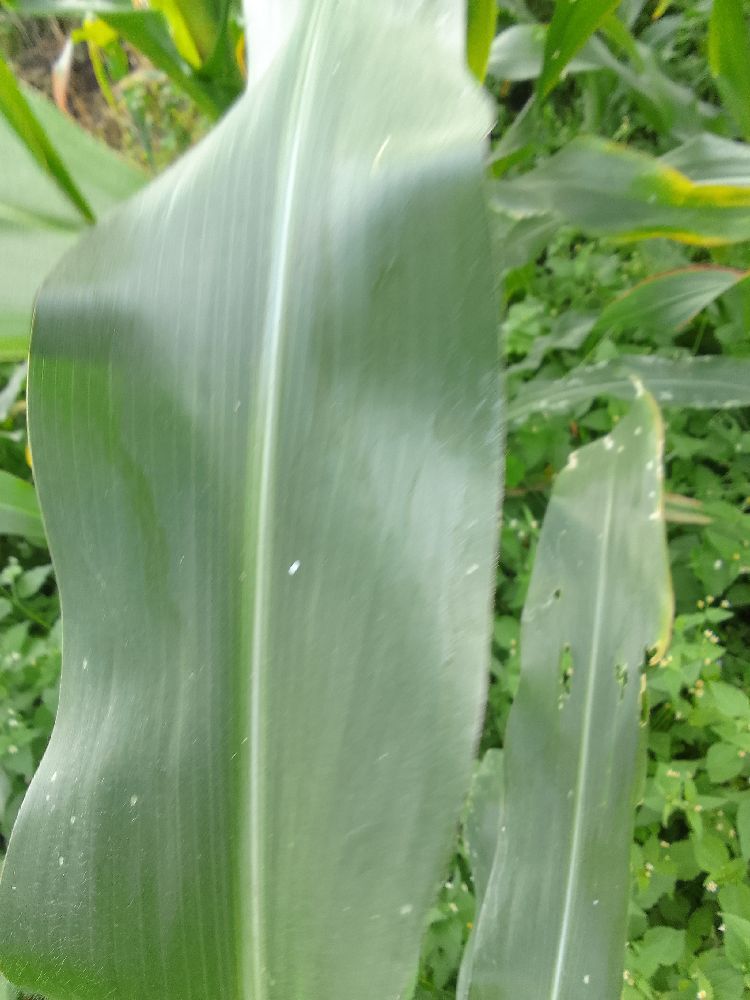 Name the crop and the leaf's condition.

maize, healthy
